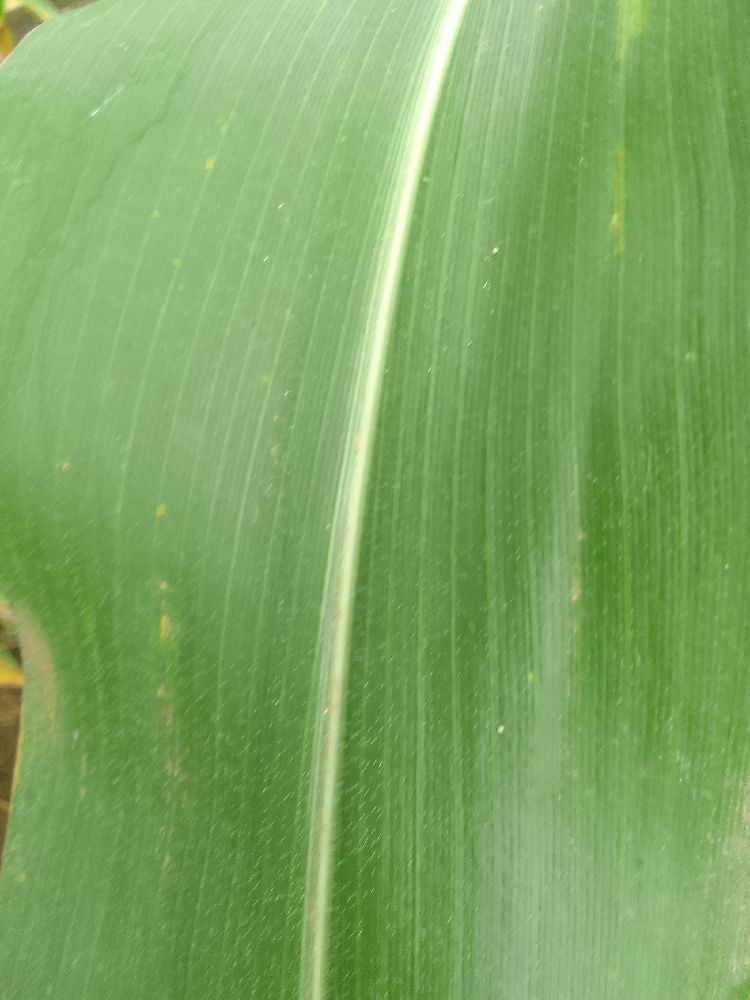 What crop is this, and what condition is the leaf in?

maize, healthy
